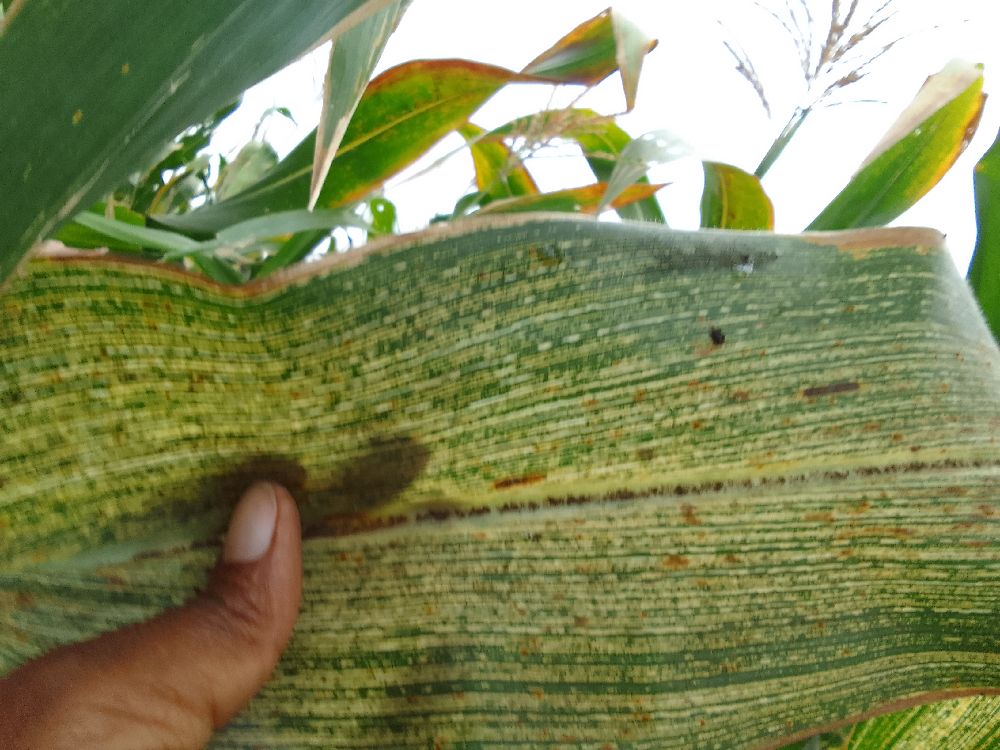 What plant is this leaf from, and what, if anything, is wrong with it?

maize, maize streak virus
